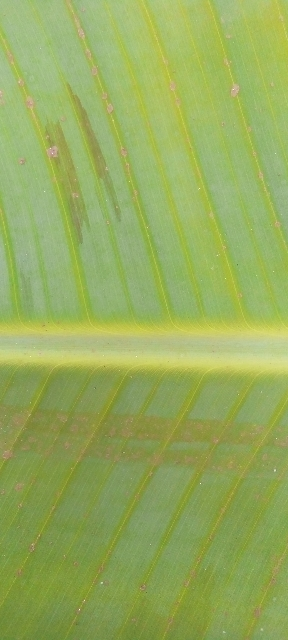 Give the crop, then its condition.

banana, healthy
